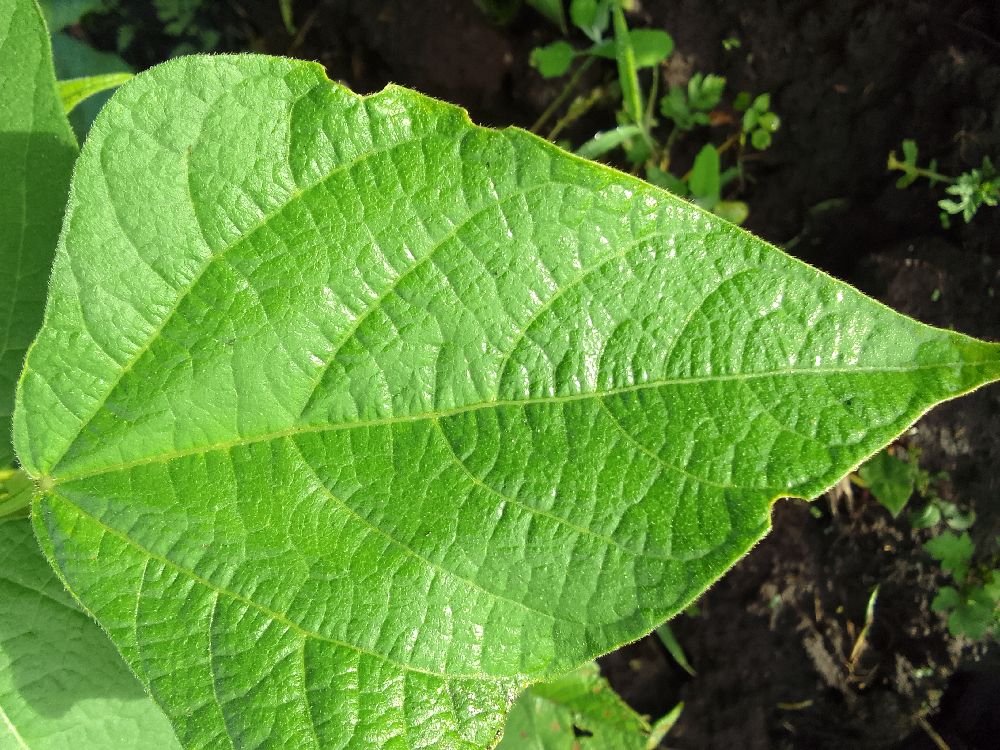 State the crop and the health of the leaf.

common bean, healthy
